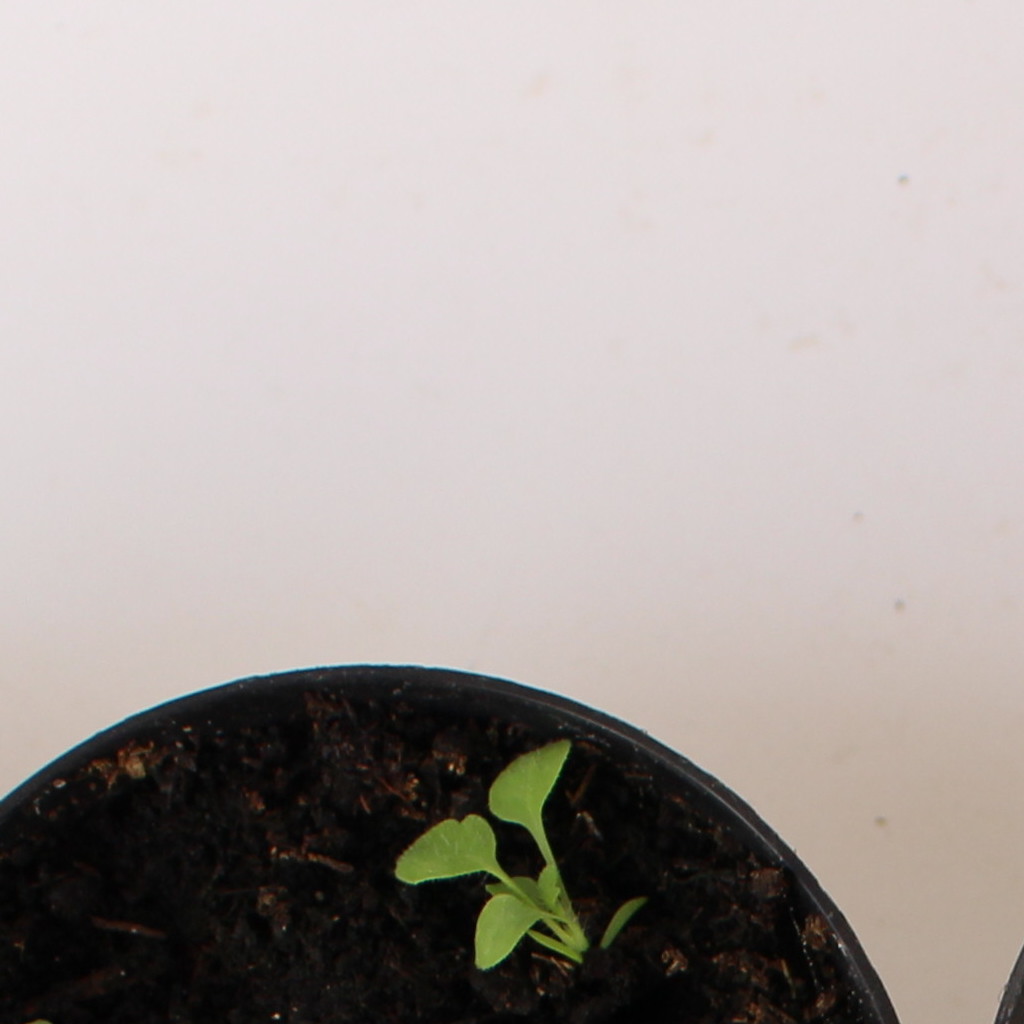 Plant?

Papaver rhoeas
